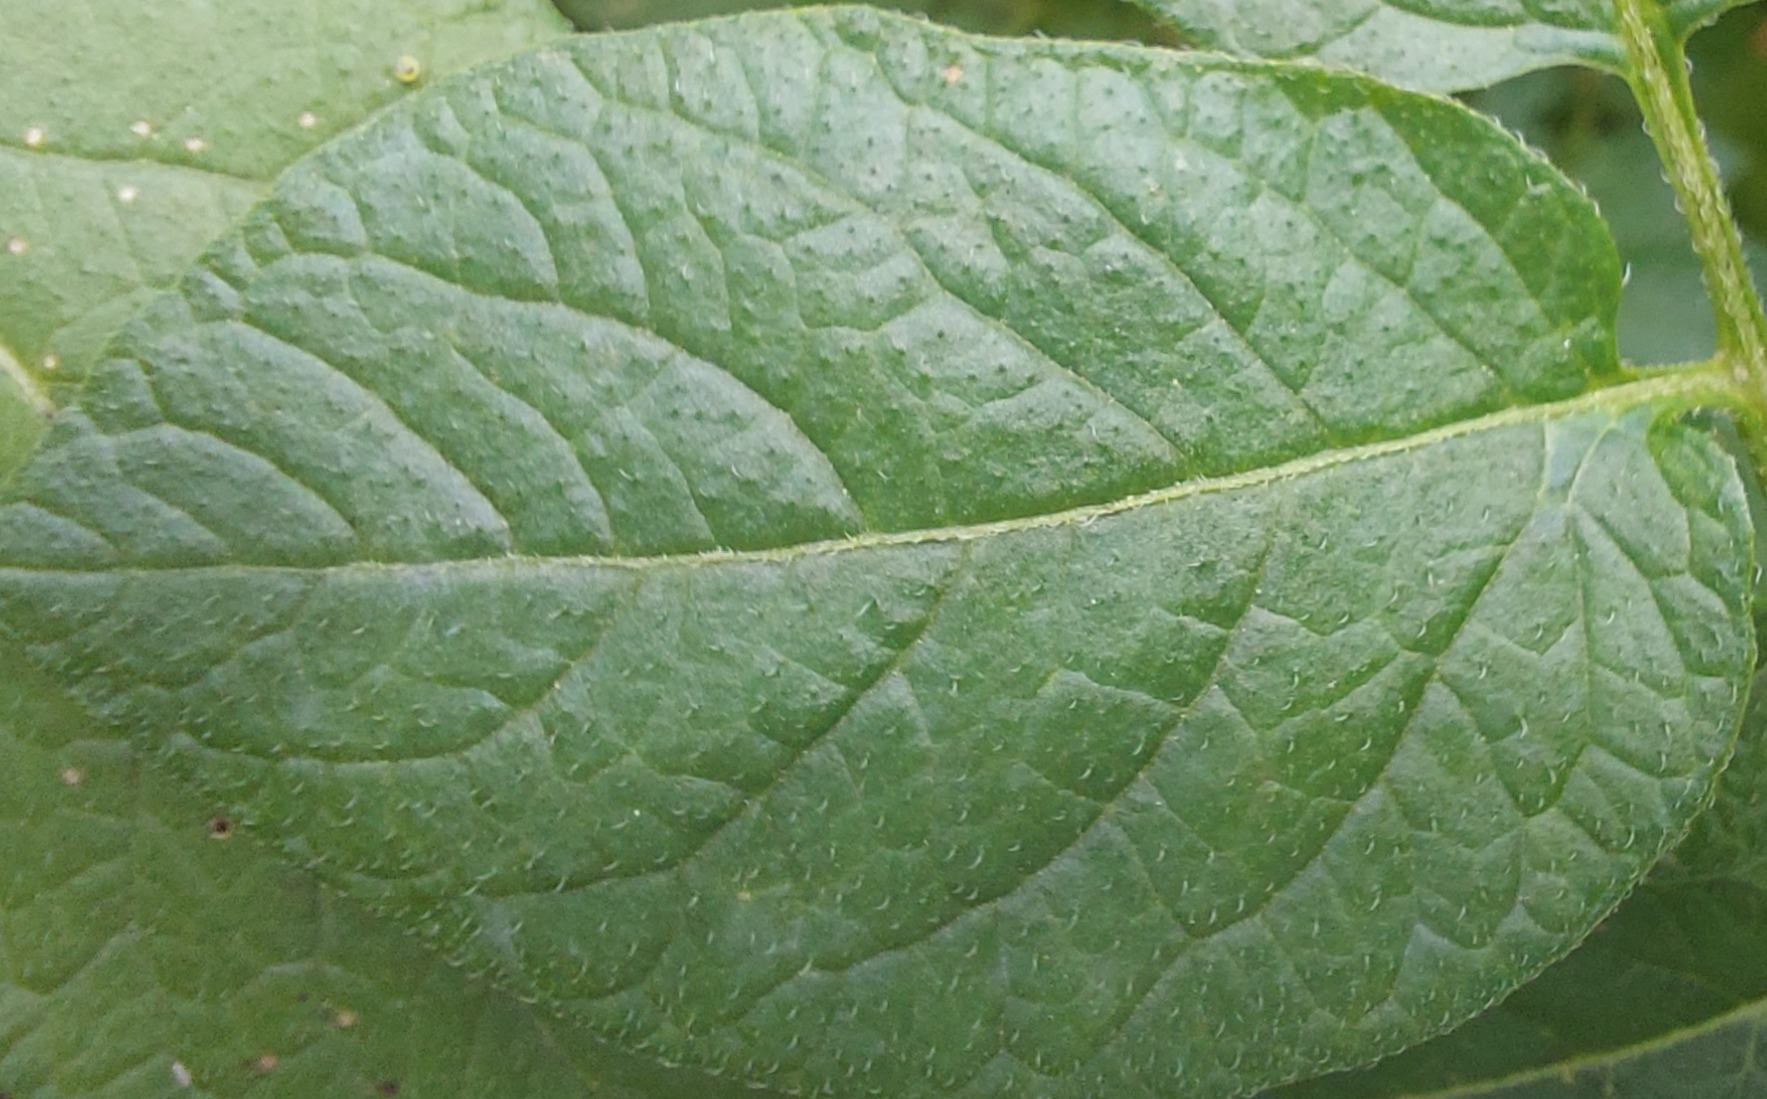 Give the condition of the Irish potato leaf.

healthy
